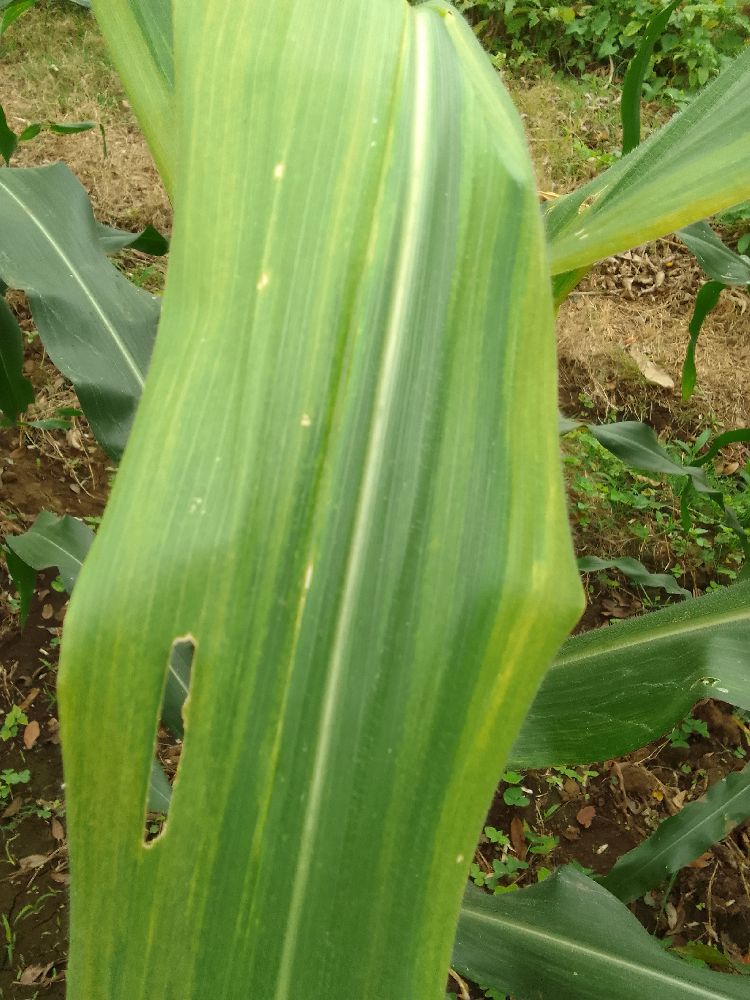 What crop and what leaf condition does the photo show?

maize, maize lethal necrosis
